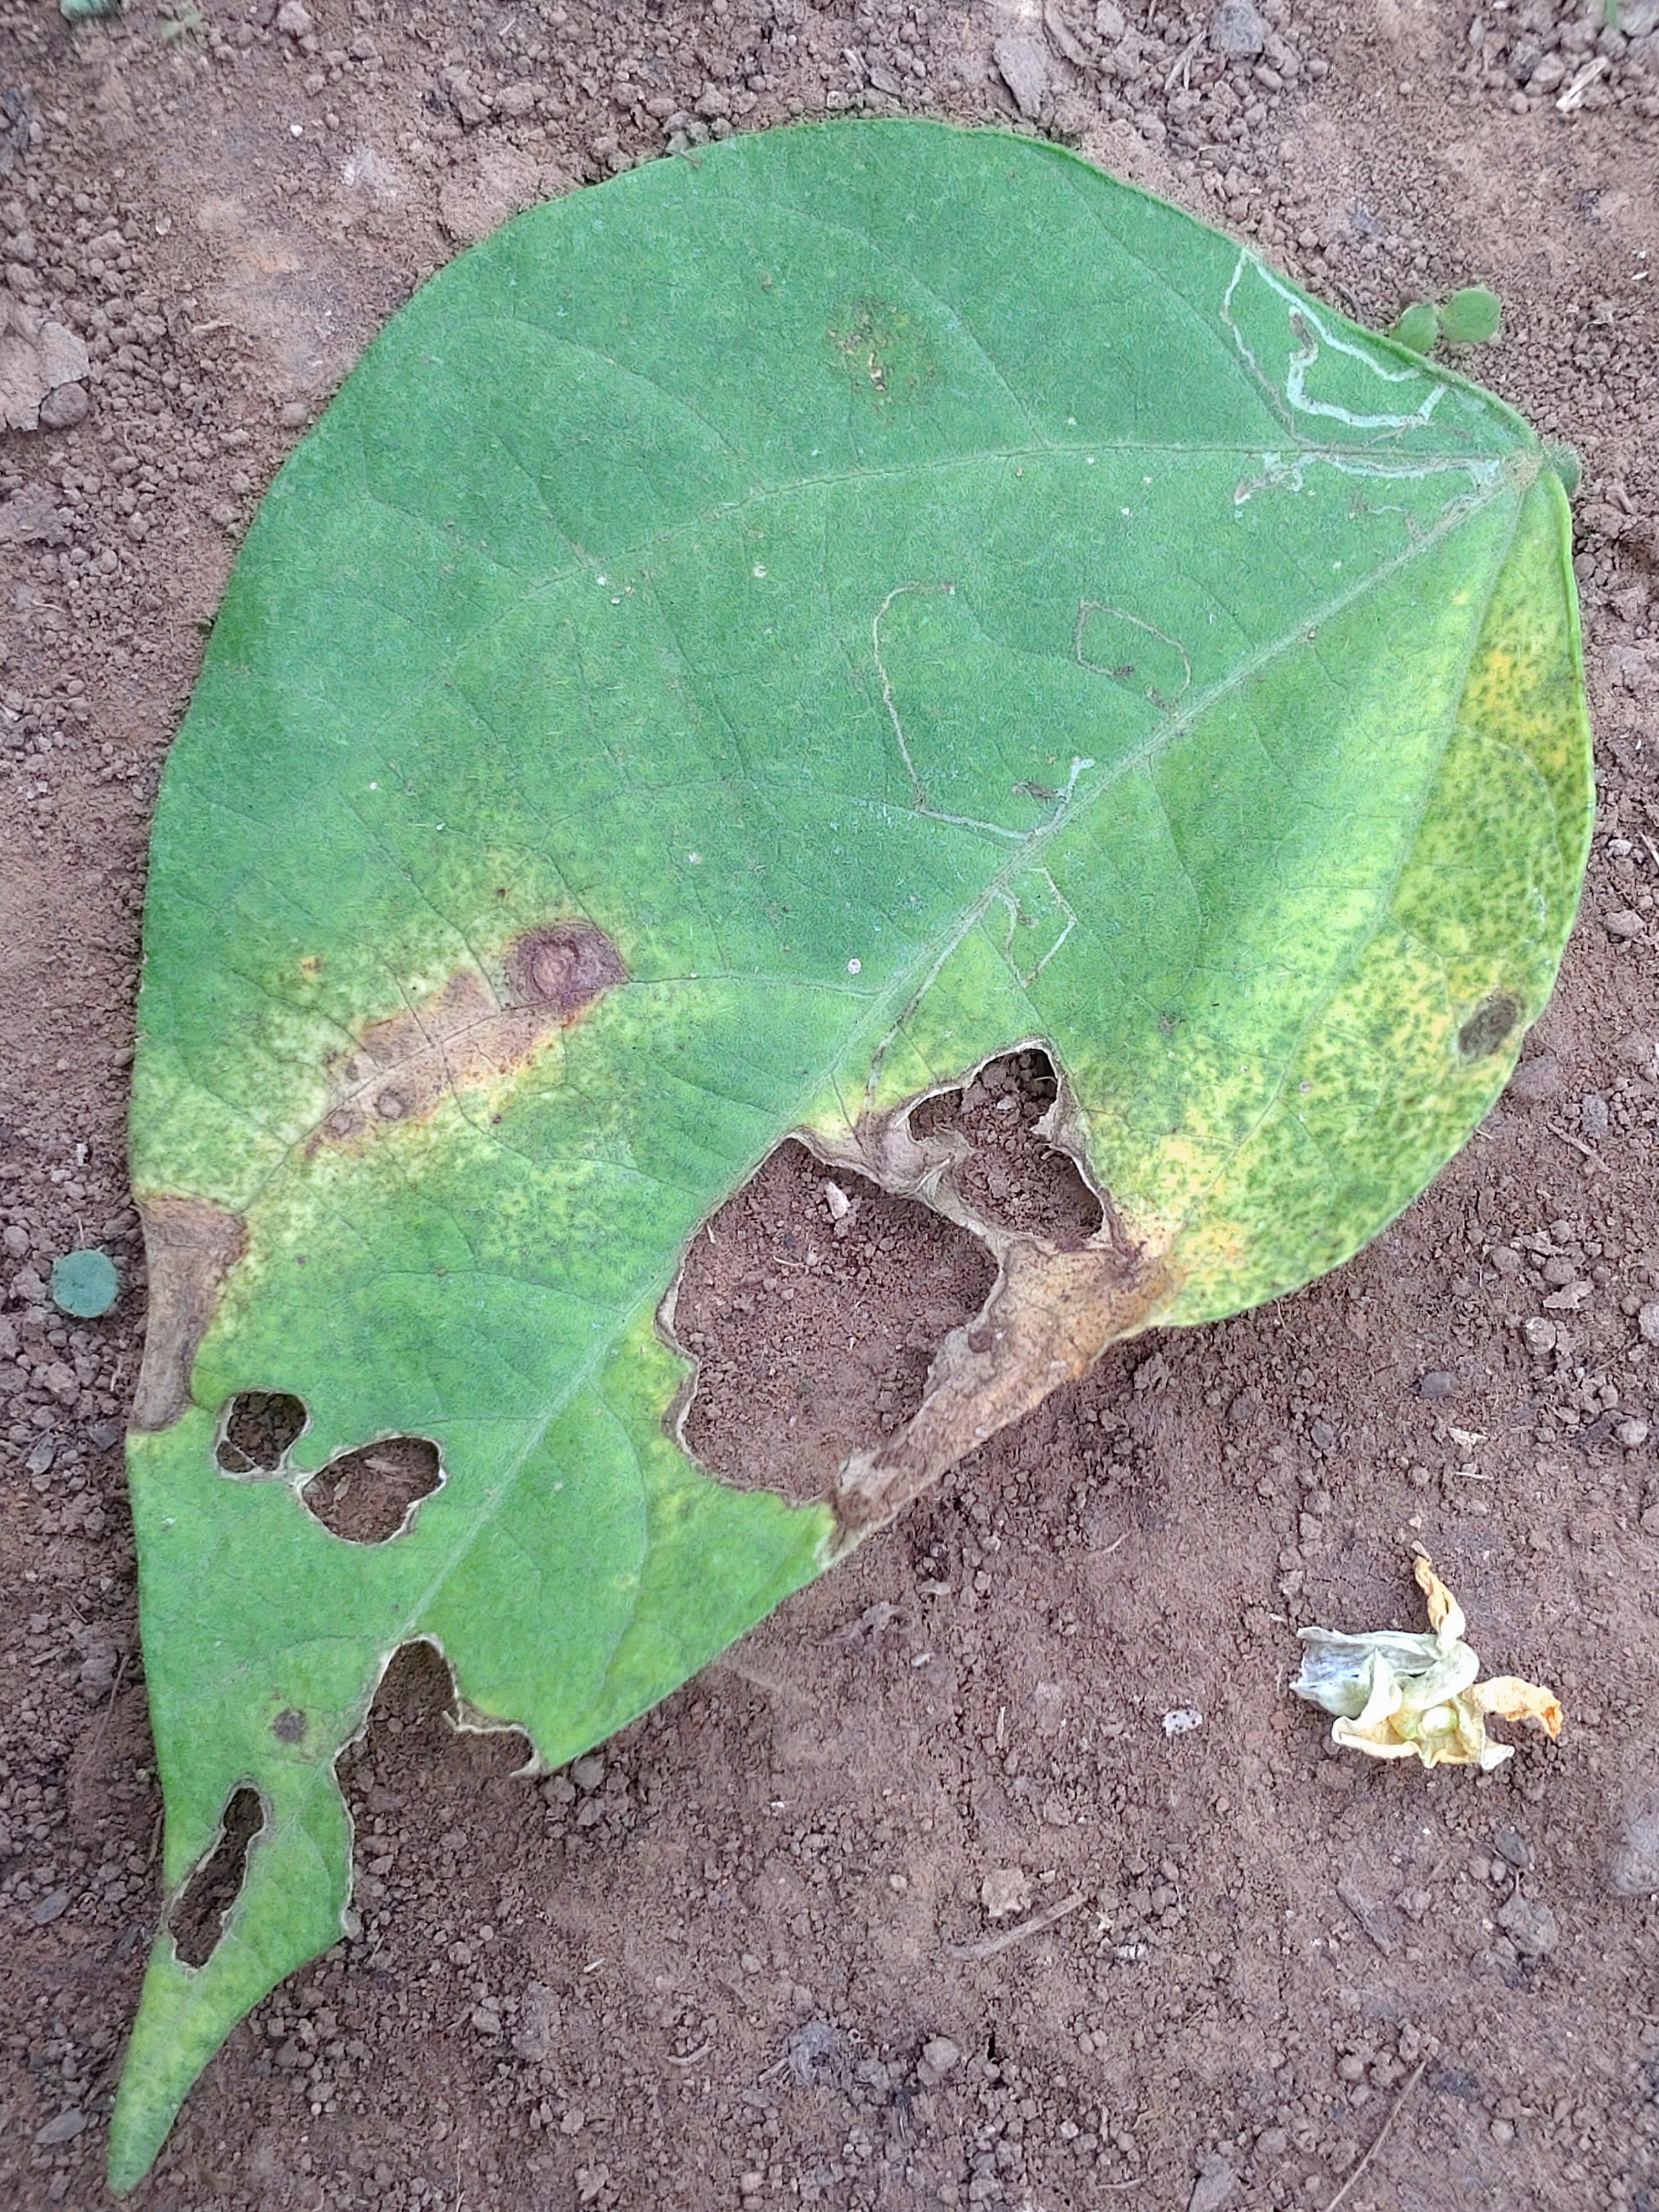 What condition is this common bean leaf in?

anthracnose
